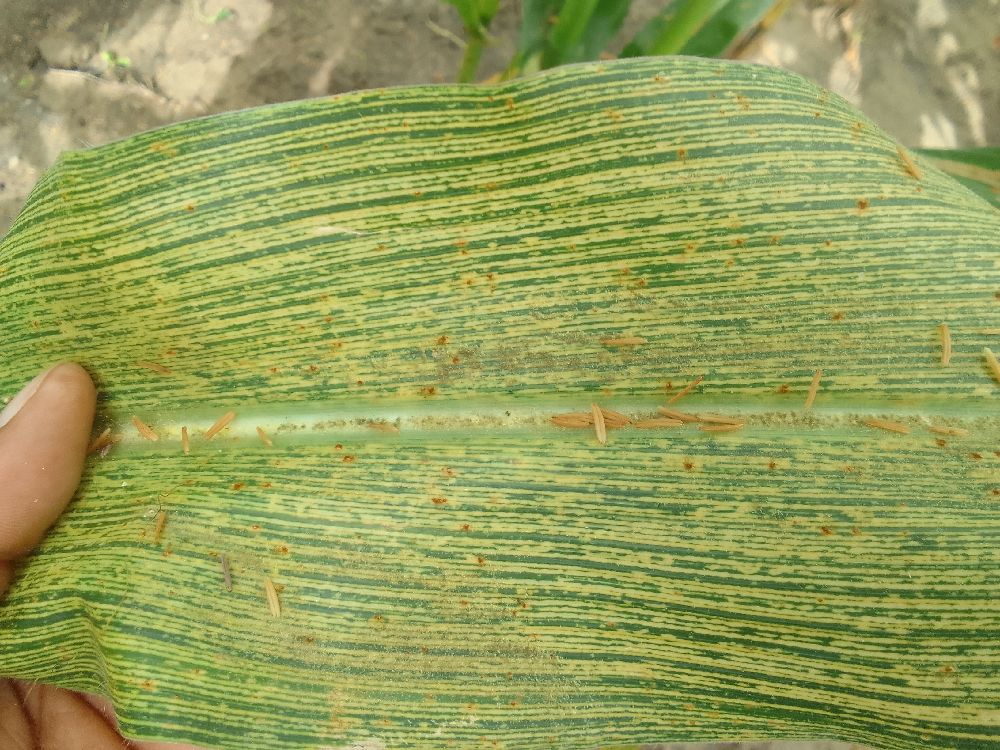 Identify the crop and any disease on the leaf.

maize, maize streak virus
